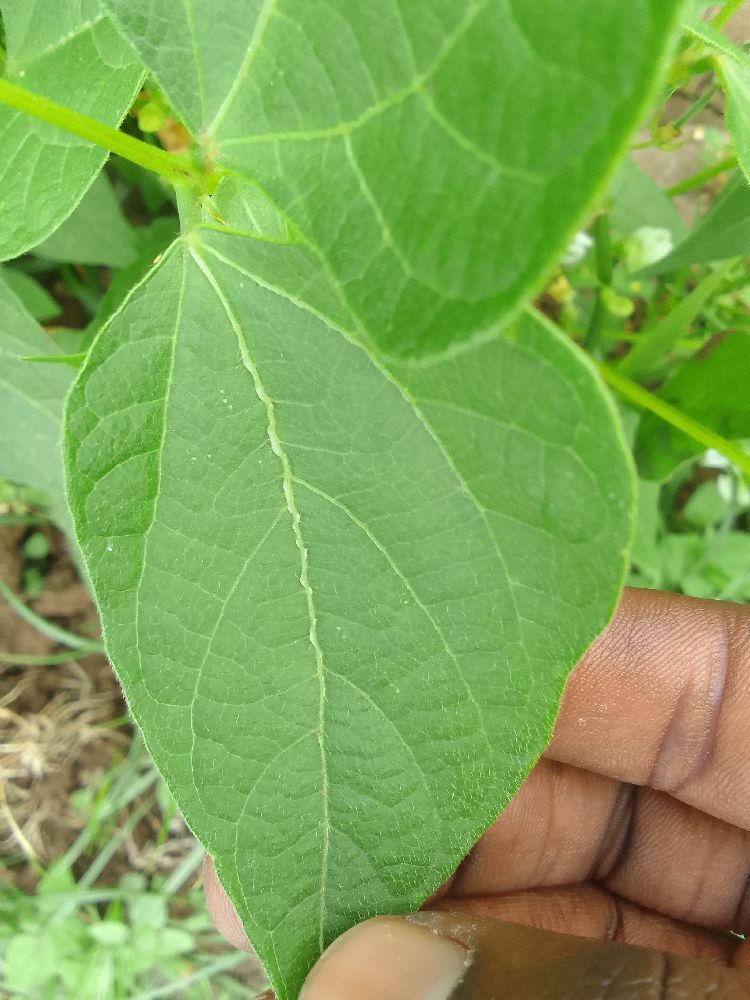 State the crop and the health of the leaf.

common bean, healthy
